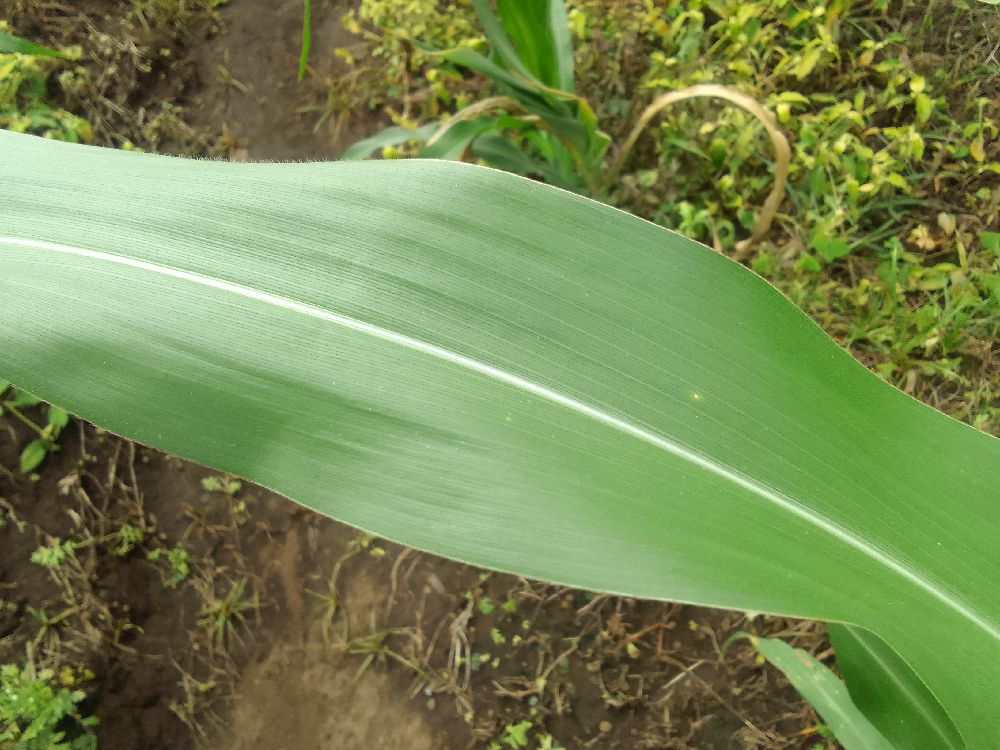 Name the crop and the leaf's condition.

maize, healthy
